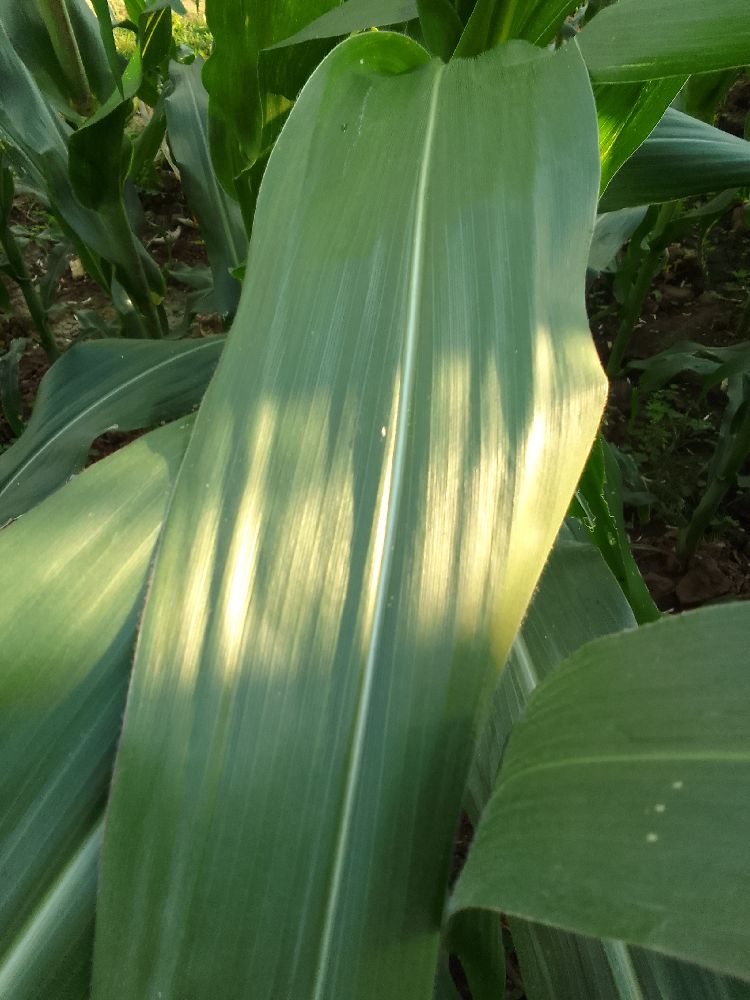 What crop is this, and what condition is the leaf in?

maize, healthy
